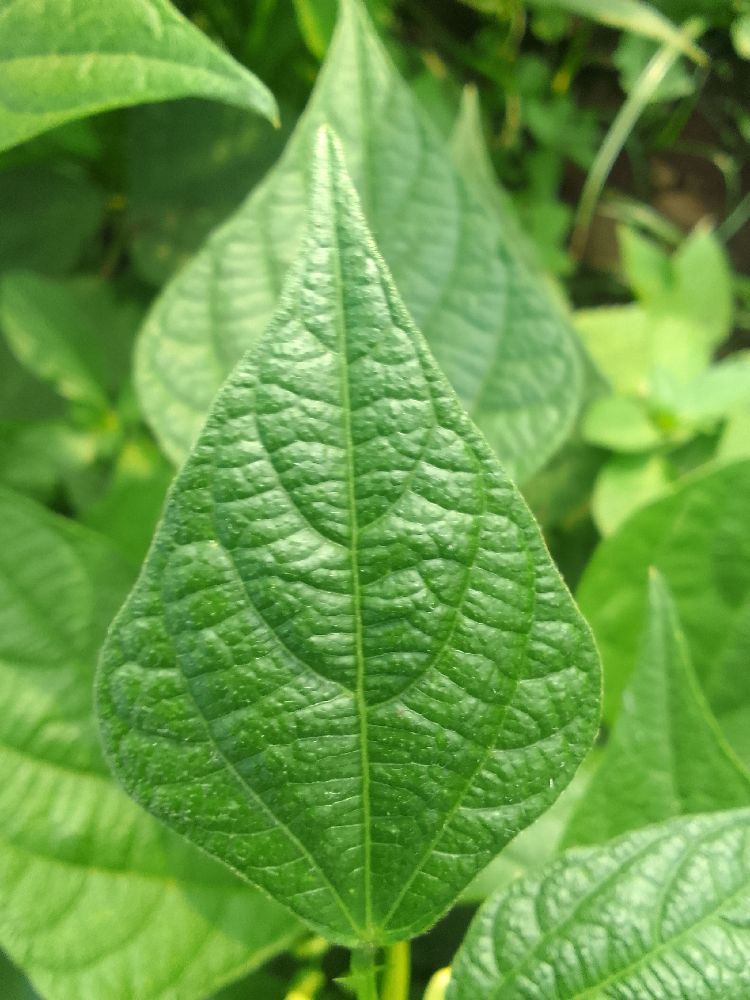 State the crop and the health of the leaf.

common bean, healthy
